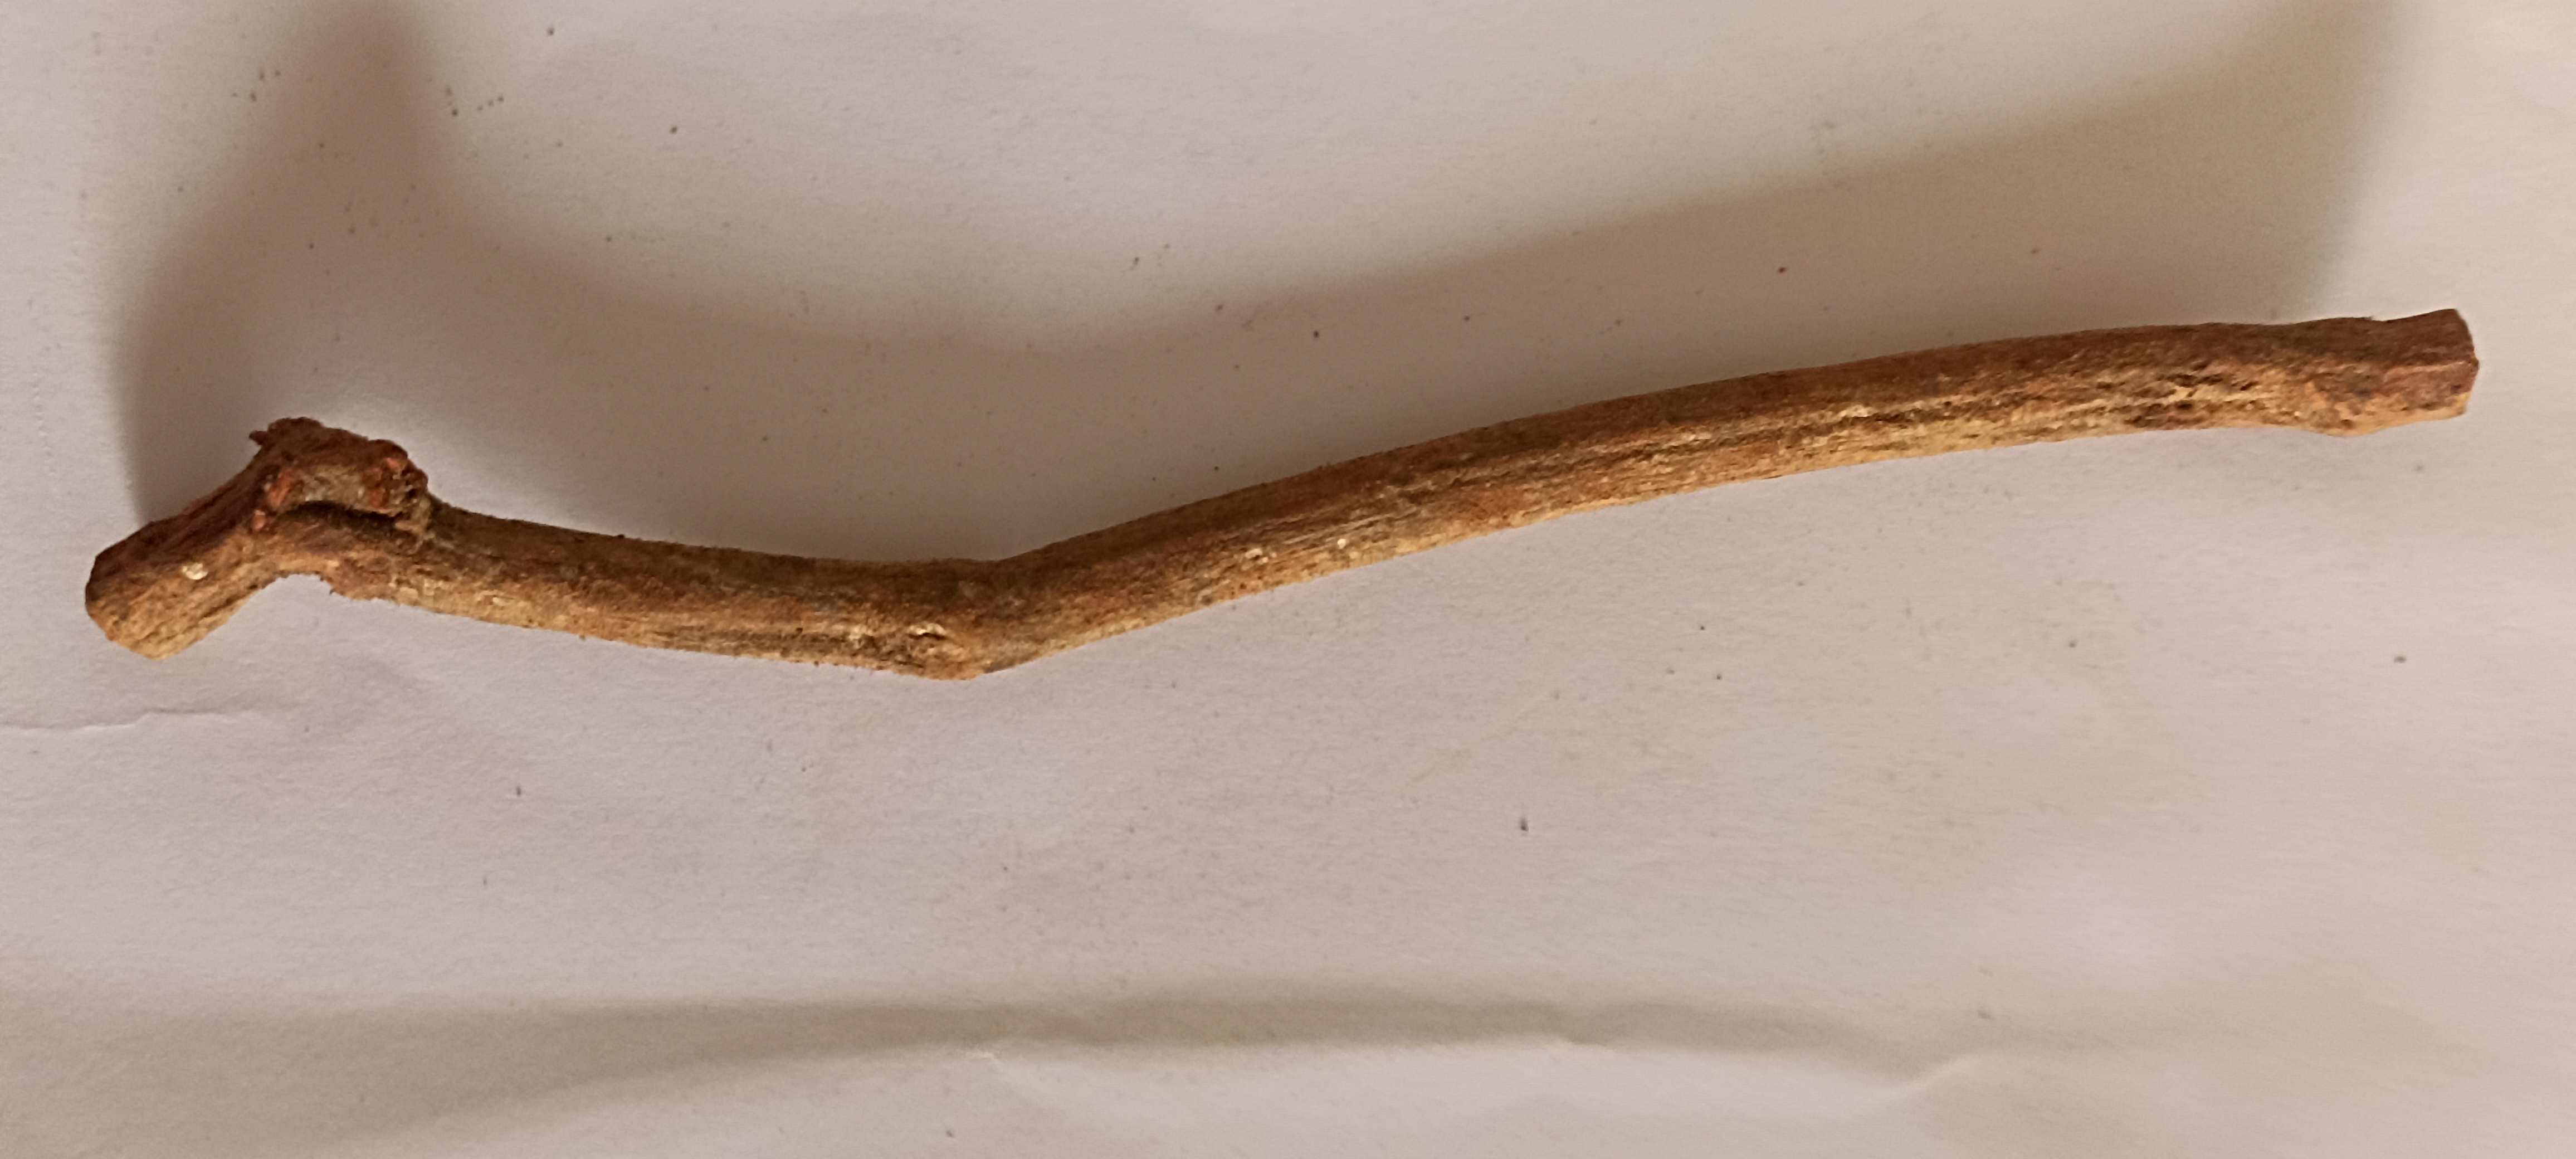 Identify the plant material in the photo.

manjistha
